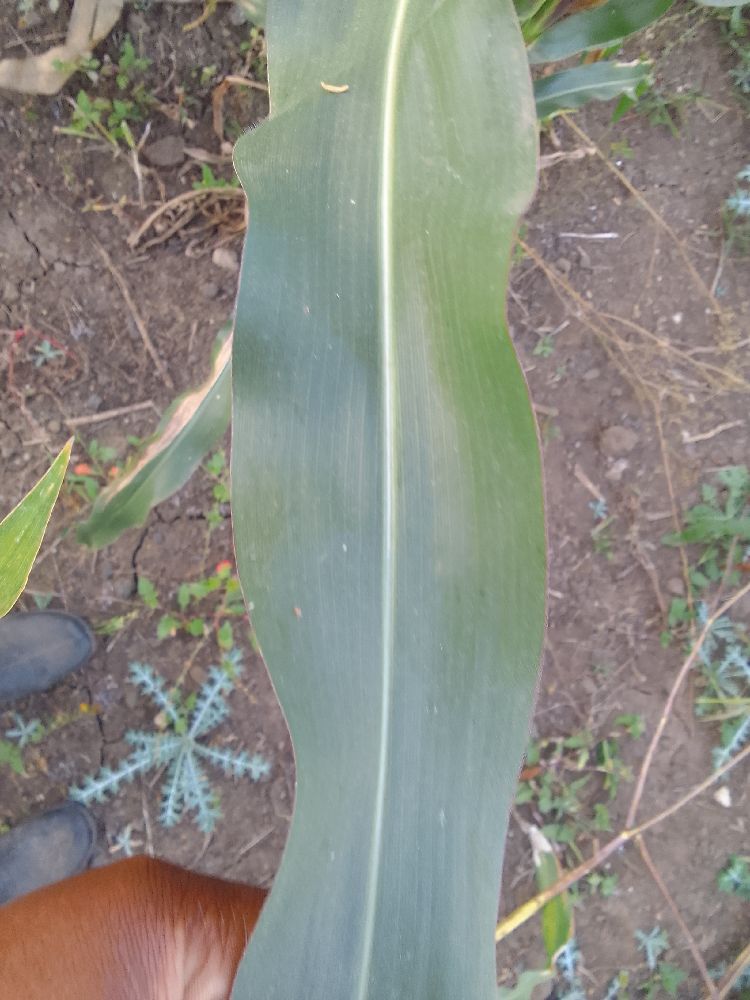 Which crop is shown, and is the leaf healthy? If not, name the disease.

maize, healthy
